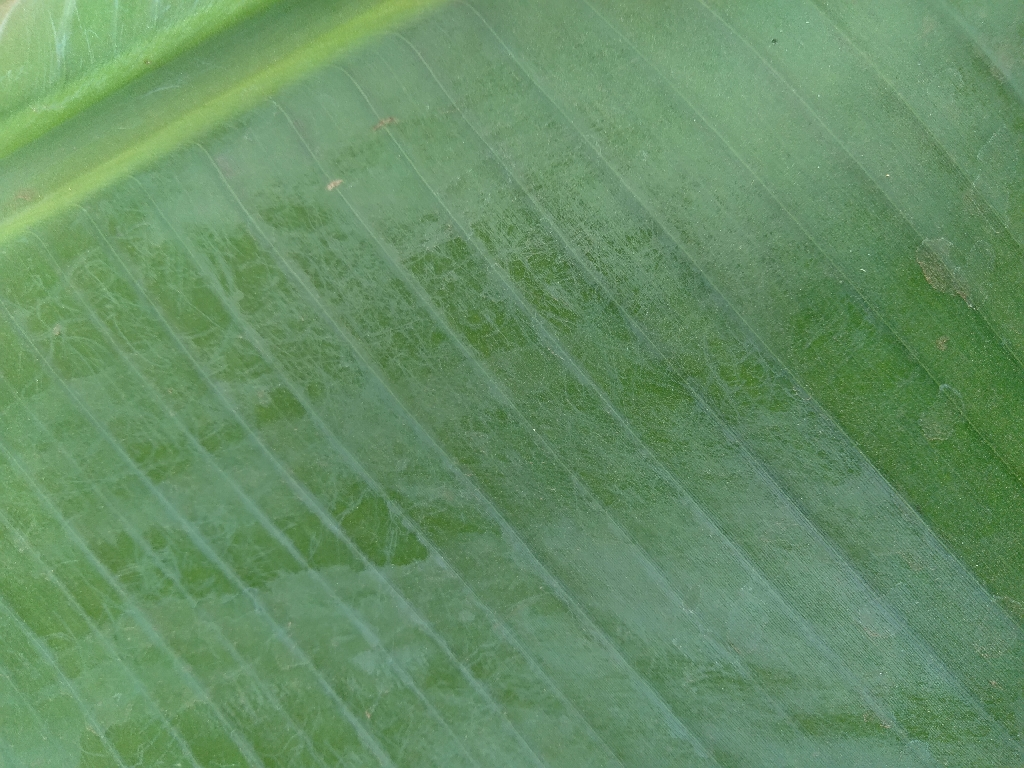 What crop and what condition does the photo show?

banana, healthy
